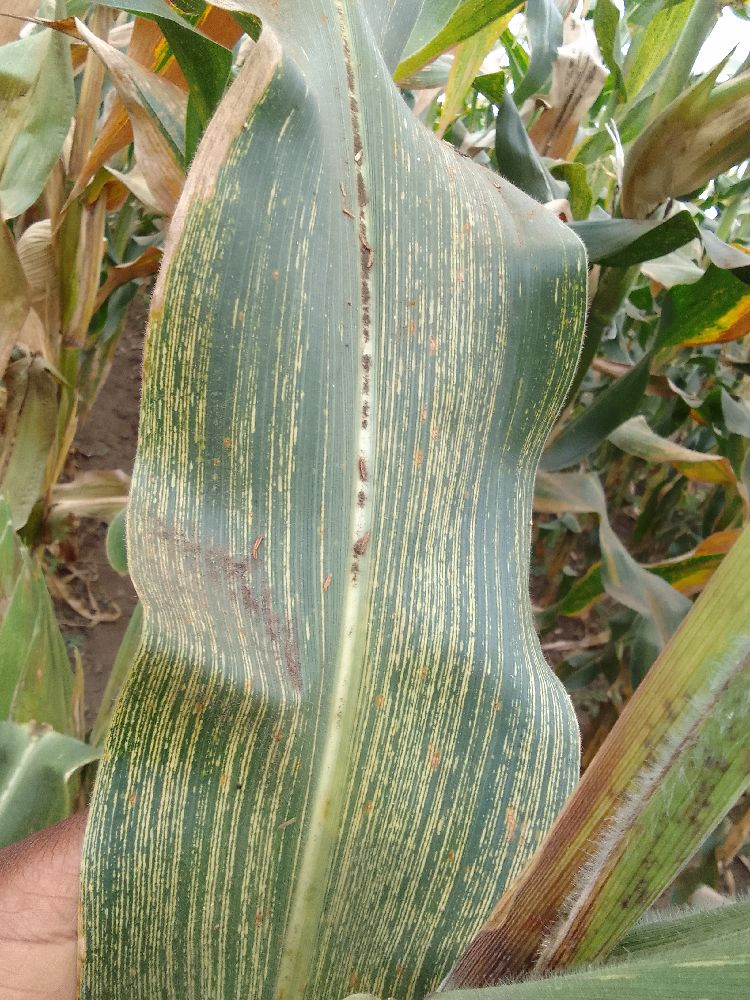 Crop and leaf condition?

maize, maize streak virus
